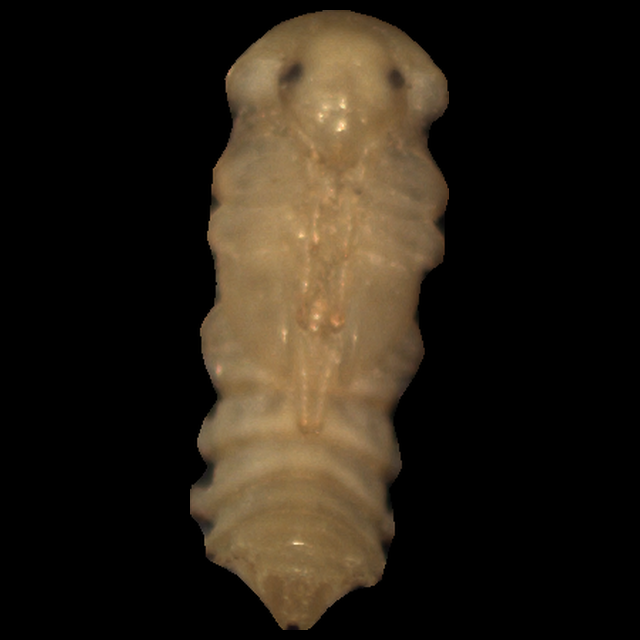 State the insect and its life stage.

mealworm pupa
